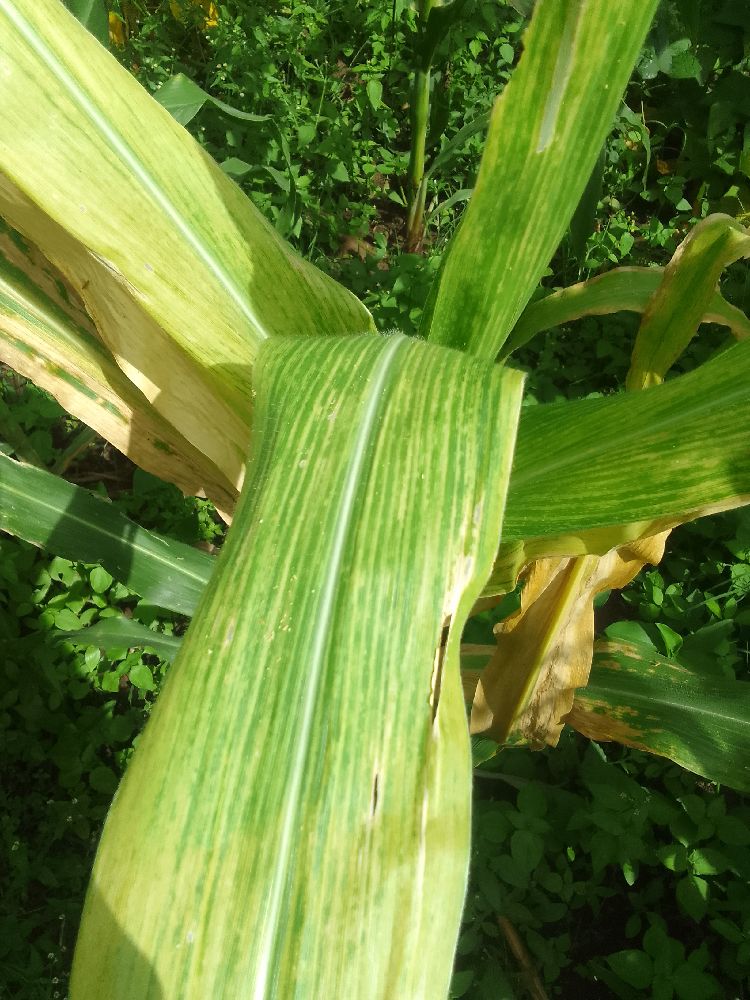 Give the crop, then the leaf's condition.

maize, maize lethal necrosis
